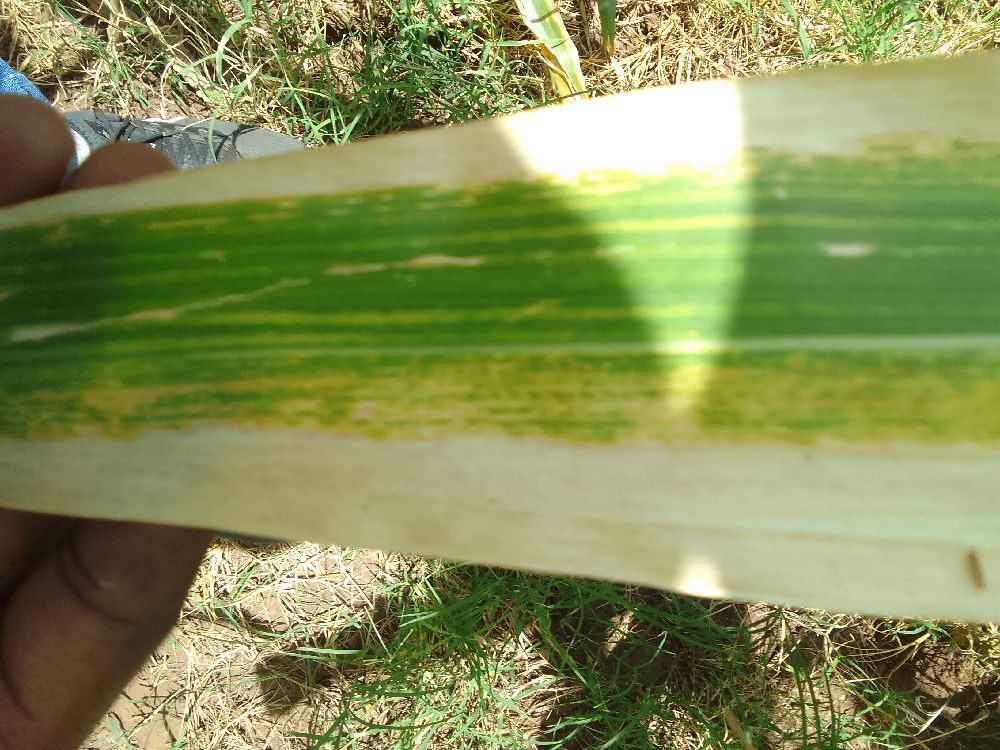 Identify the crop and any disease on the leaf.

maize, maize lethal necrosis
